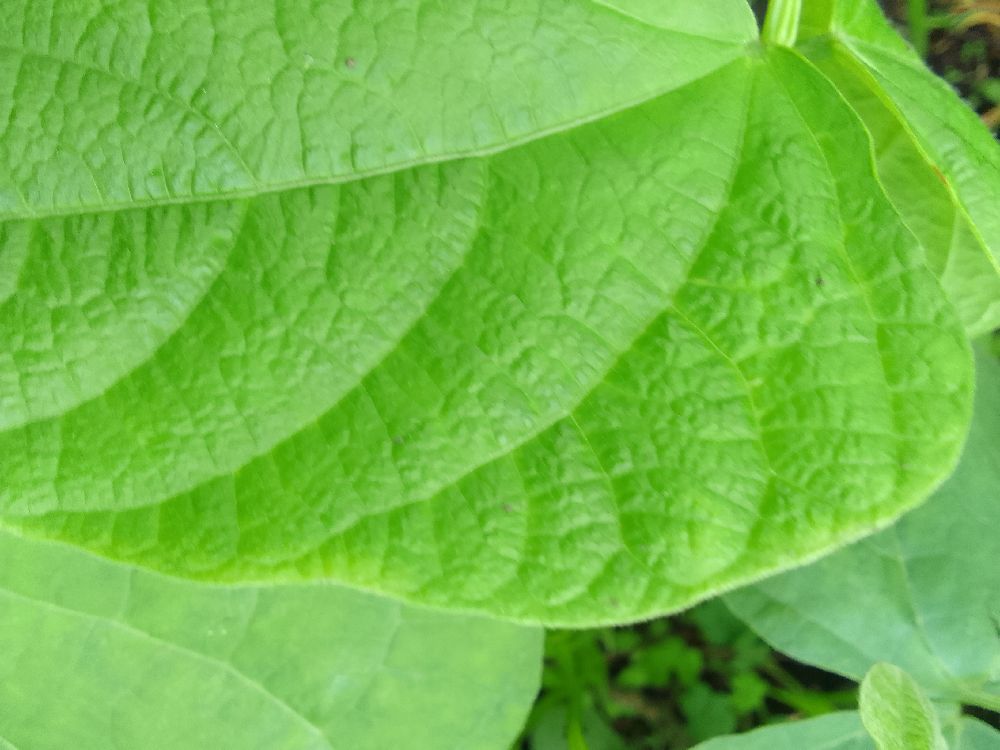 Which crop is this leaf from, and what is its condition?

common bean, healthy
